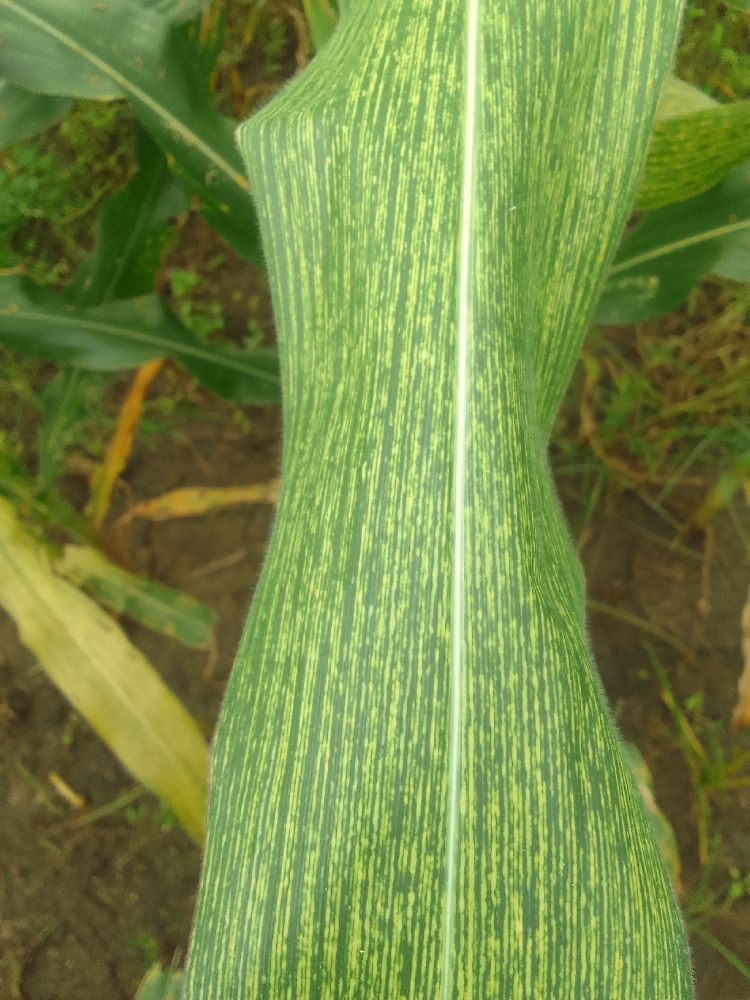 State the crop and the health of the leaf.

maize, maize streak virus
